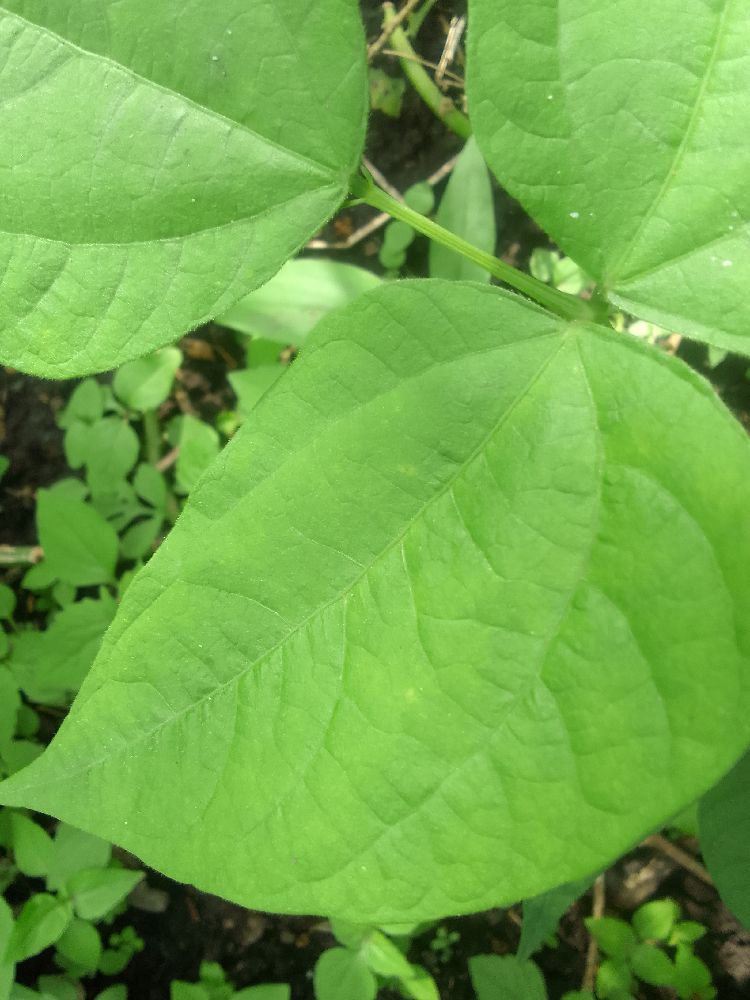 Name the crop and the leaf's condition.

common bean, healthy
